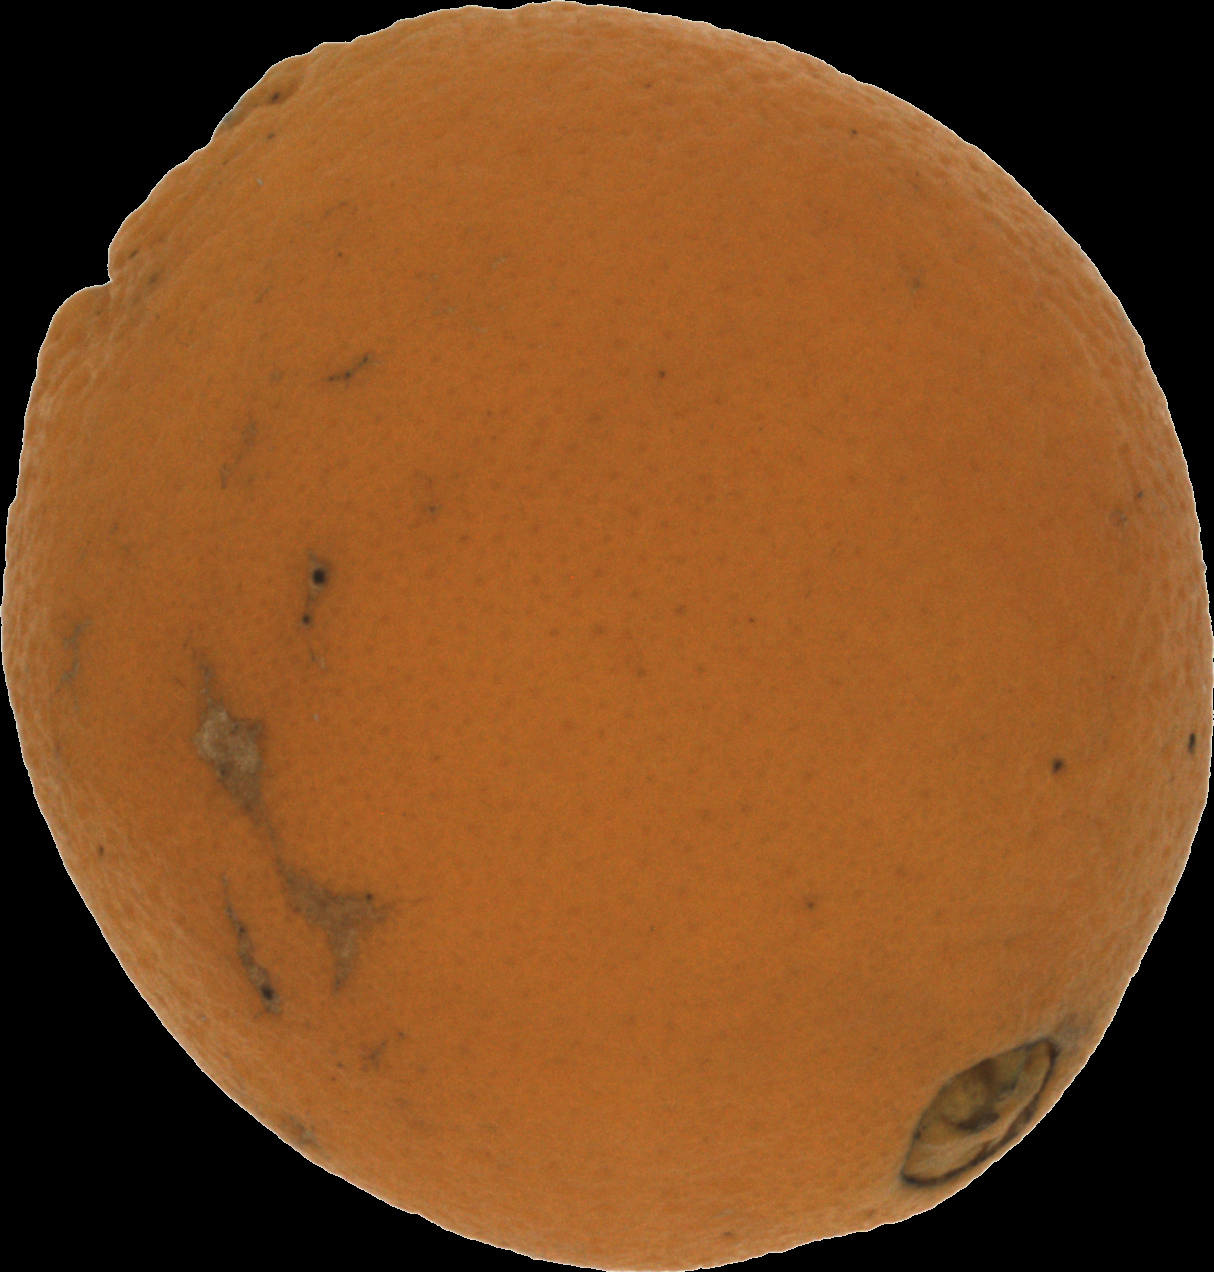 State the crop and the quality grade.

orange, bad
